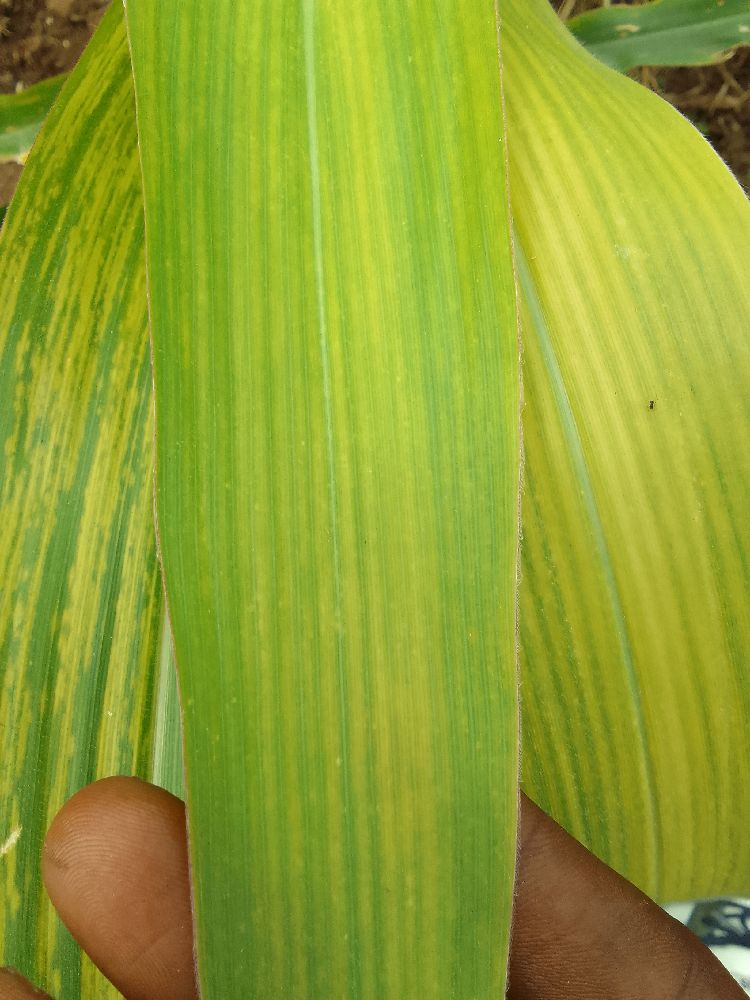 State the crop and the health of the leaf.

maize, maize lethal necrosis
